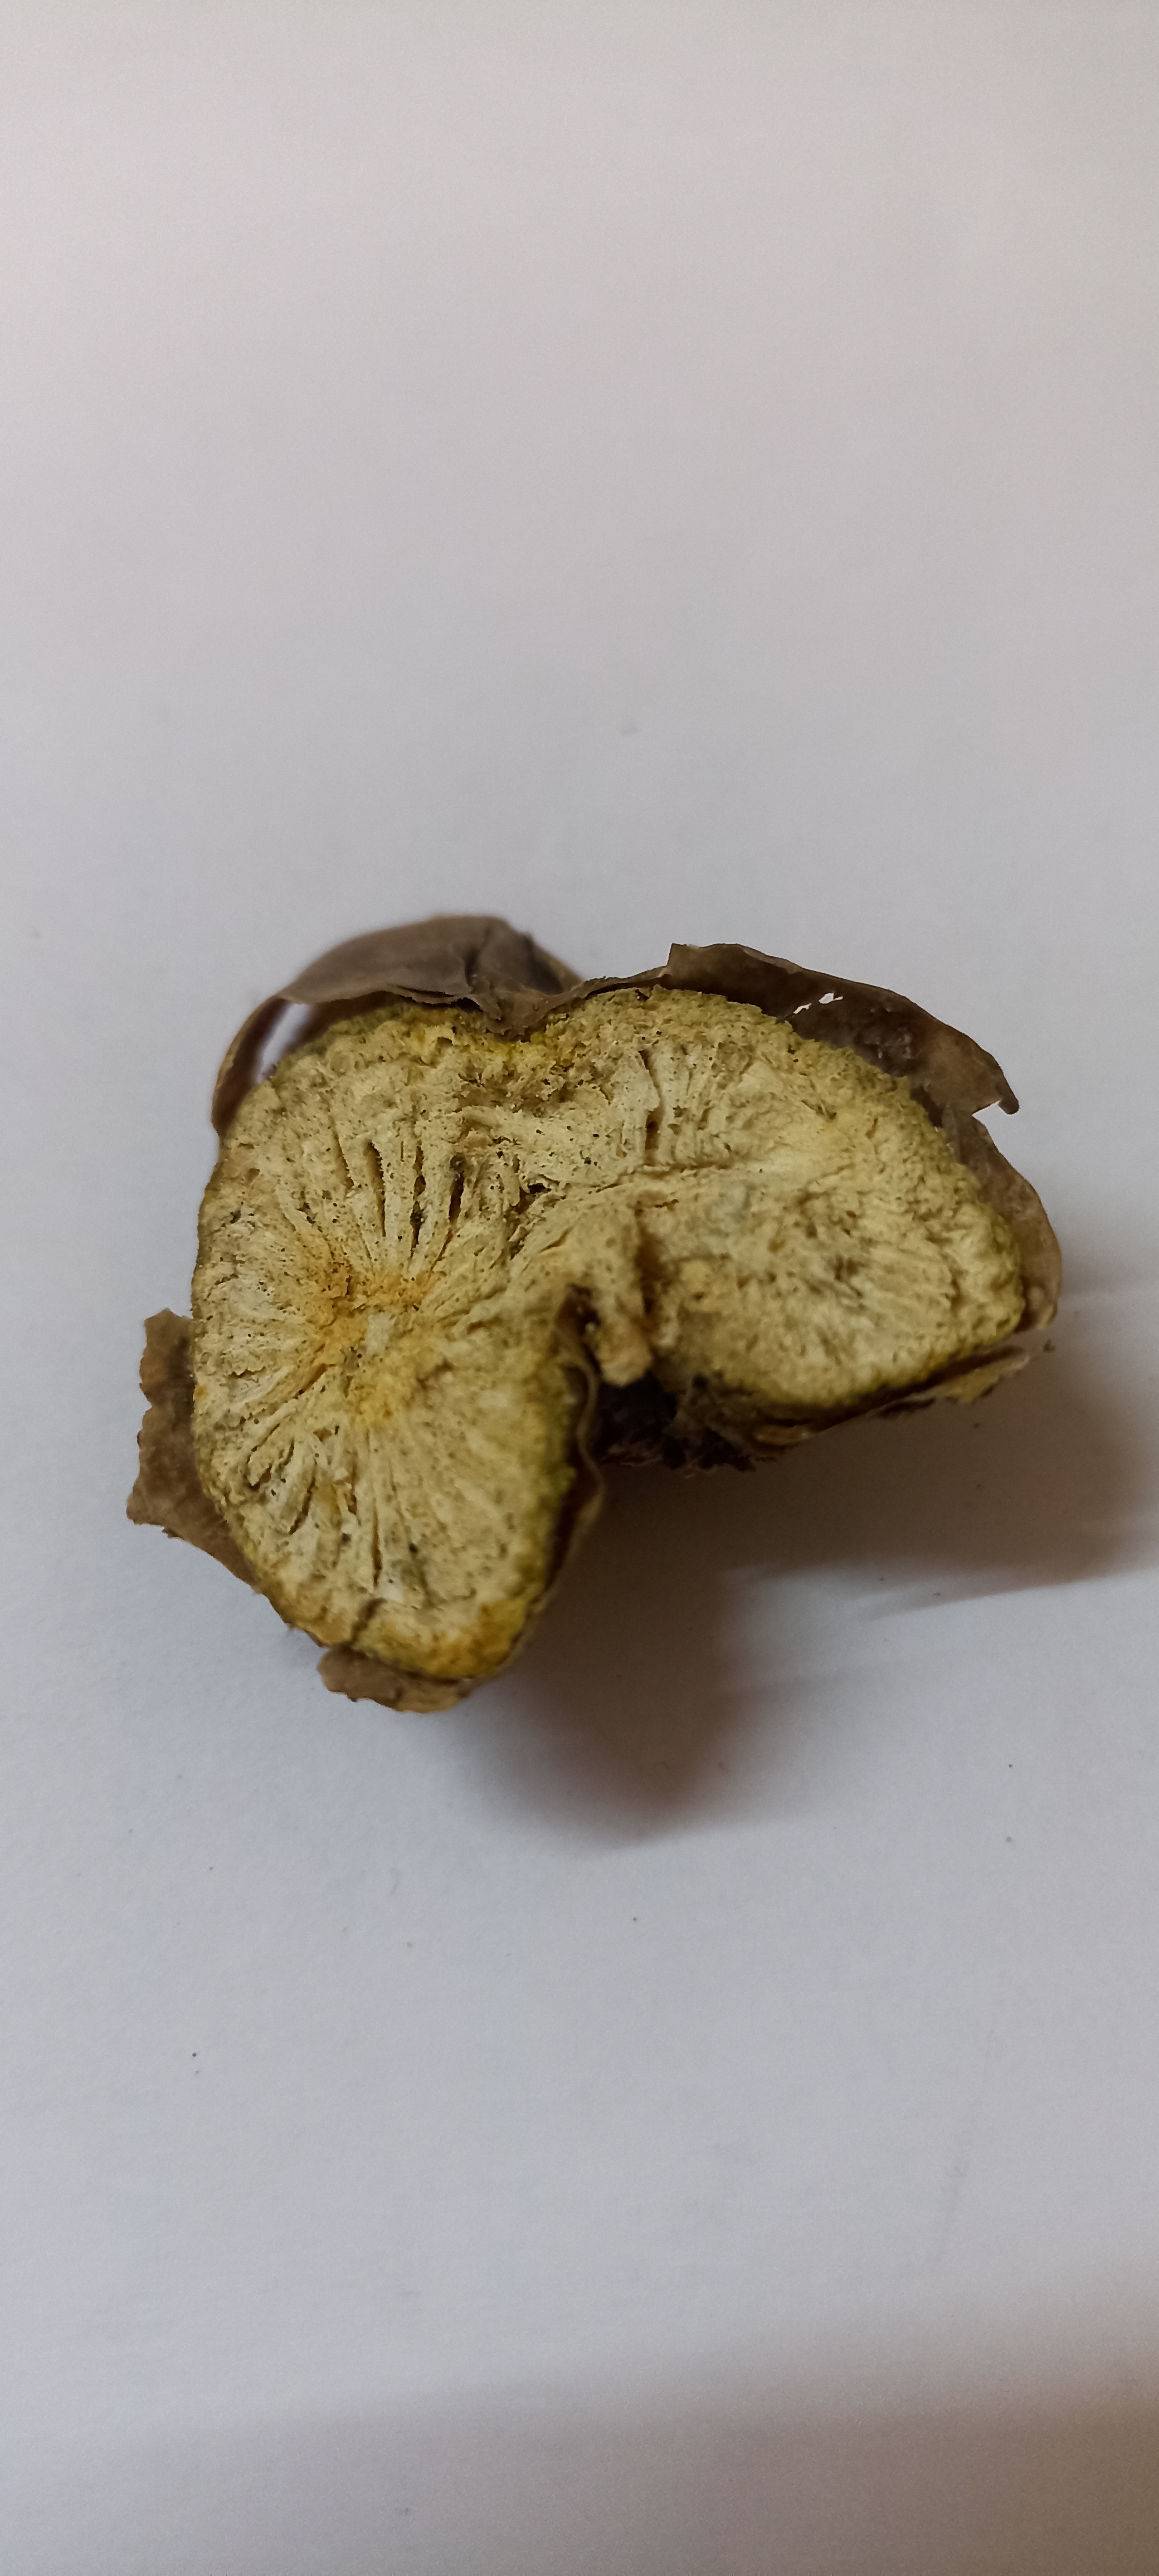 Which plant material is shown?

gulvel
